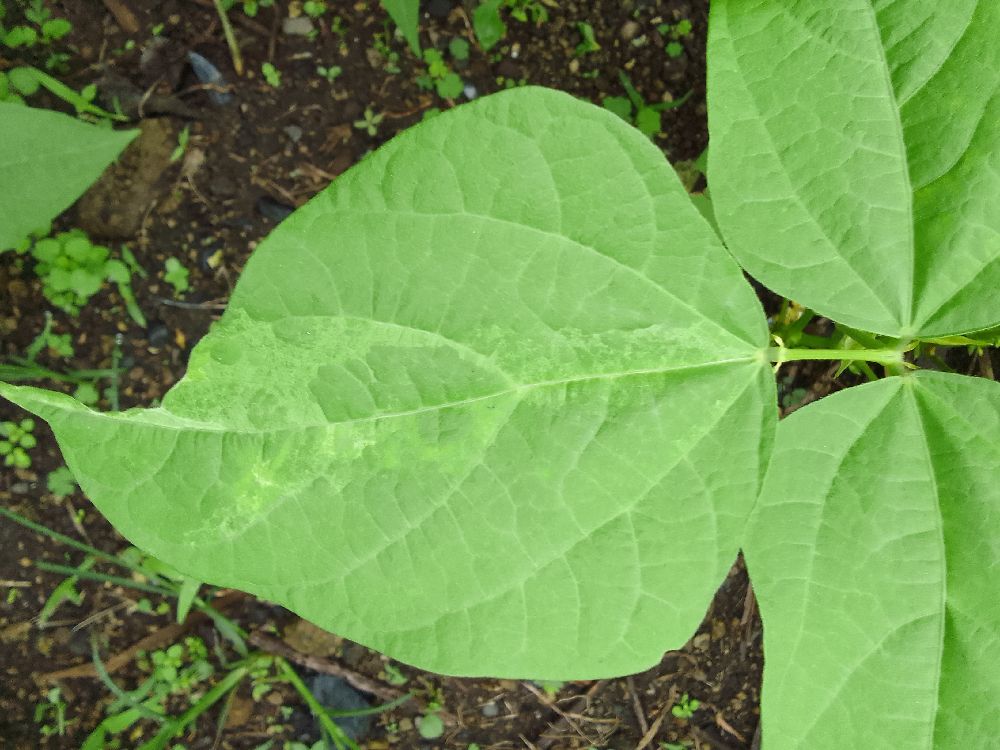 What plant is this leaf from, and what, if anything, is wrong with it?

common bean, healthy
